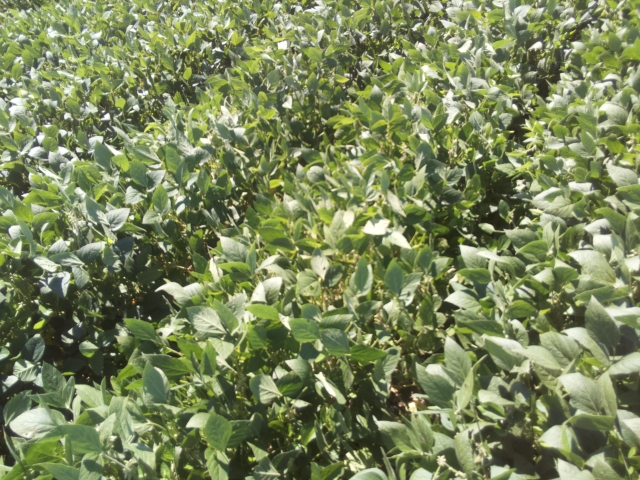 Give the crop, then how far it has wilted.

soybean, slight leaflet or petiole turgor loss in upper canopy
